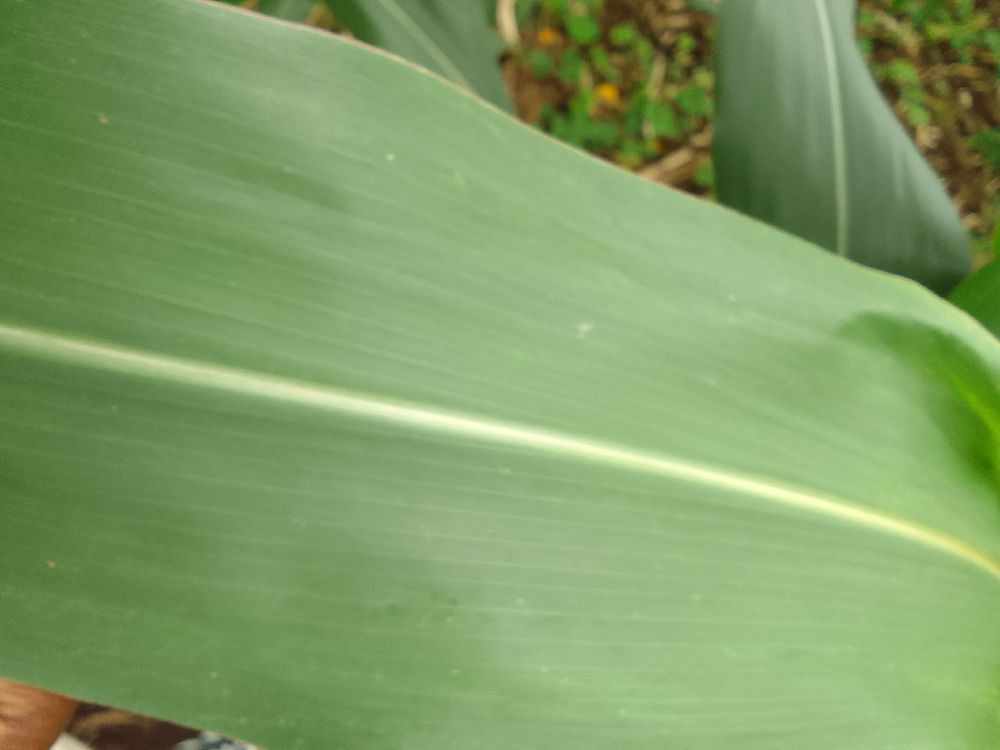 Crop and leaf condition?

maize, healthy
